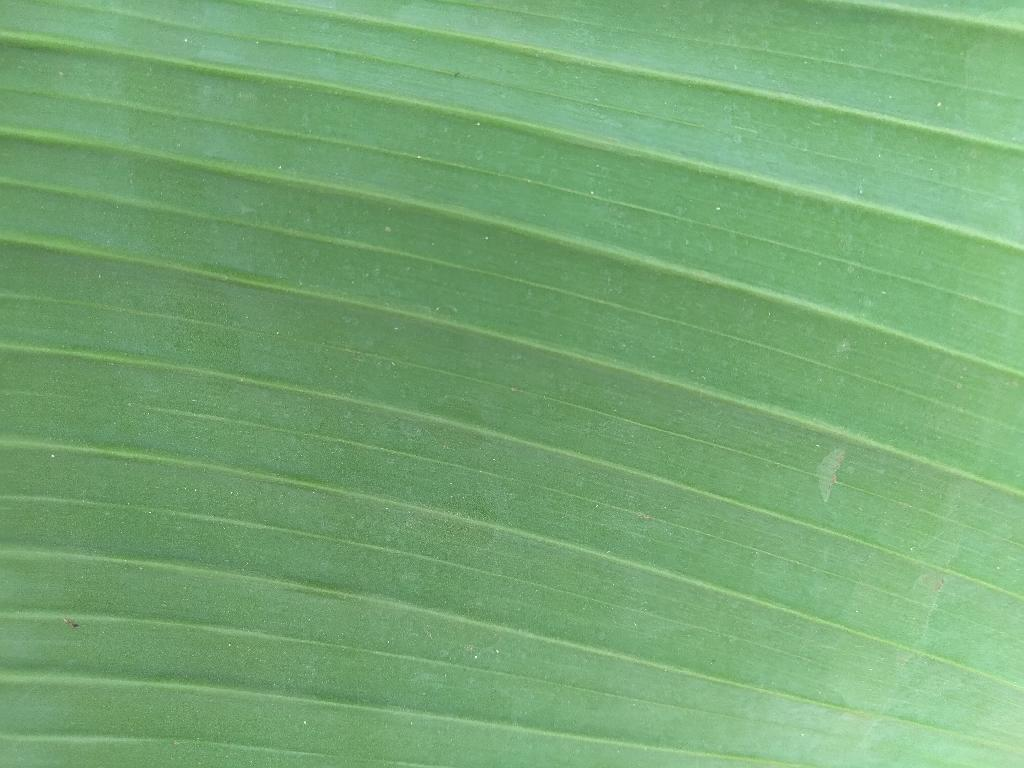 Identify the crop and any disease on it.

banana, healthy
